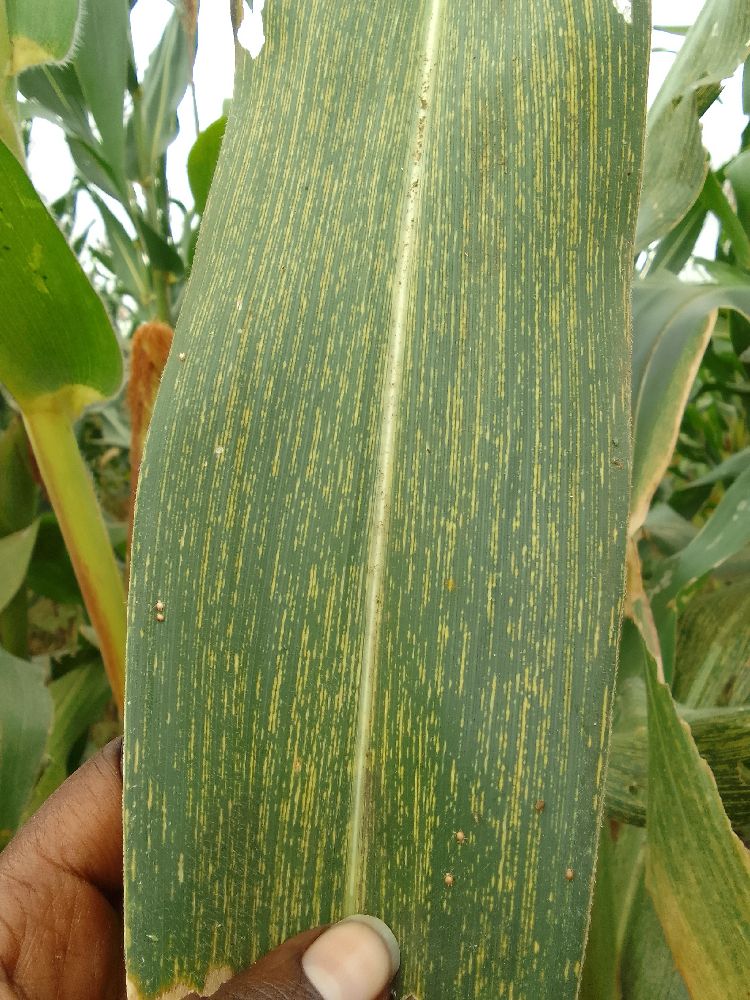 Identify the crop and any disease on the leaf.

maize, maize streak virus
